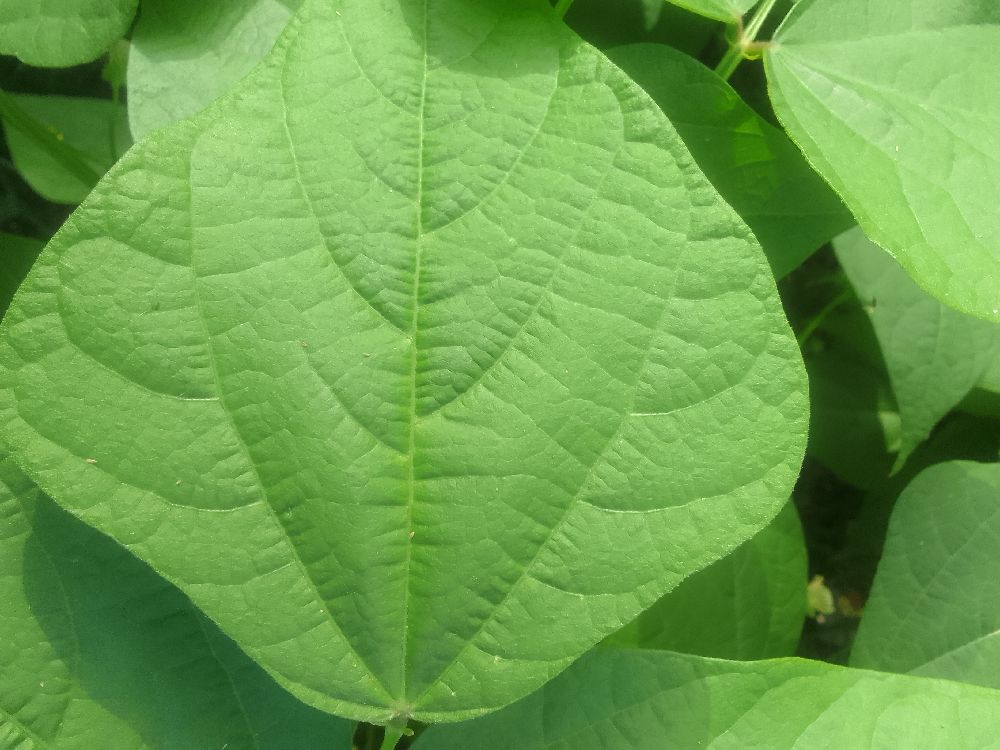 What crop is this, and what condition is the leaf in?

common bean, healthy
